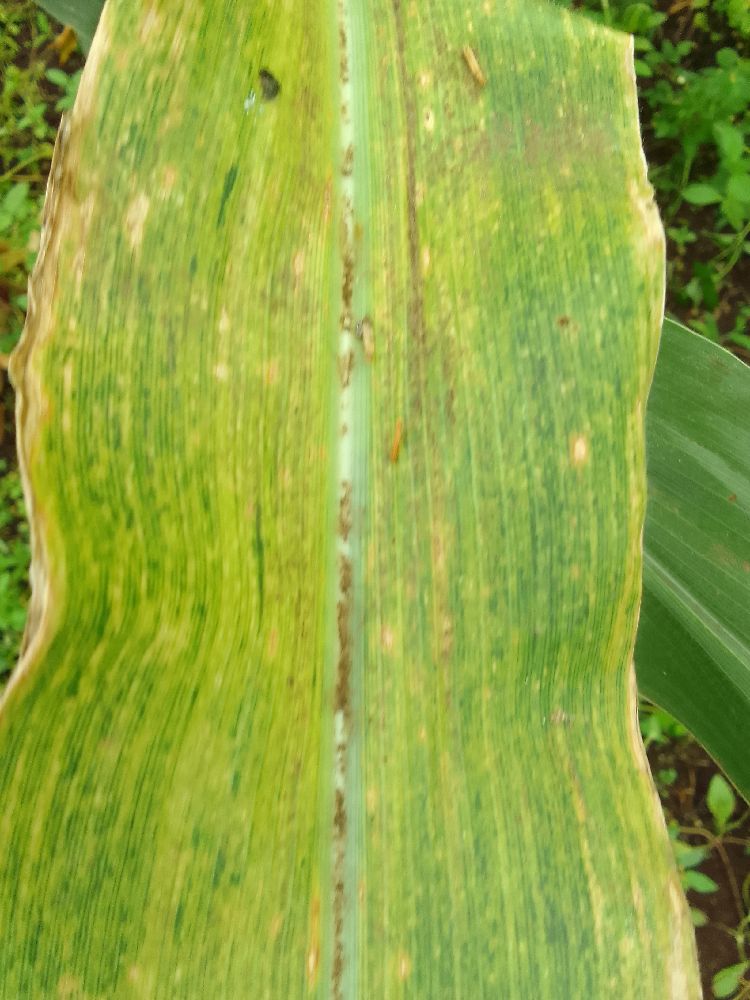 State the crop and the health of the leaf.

maize, maize lethal necrosis
